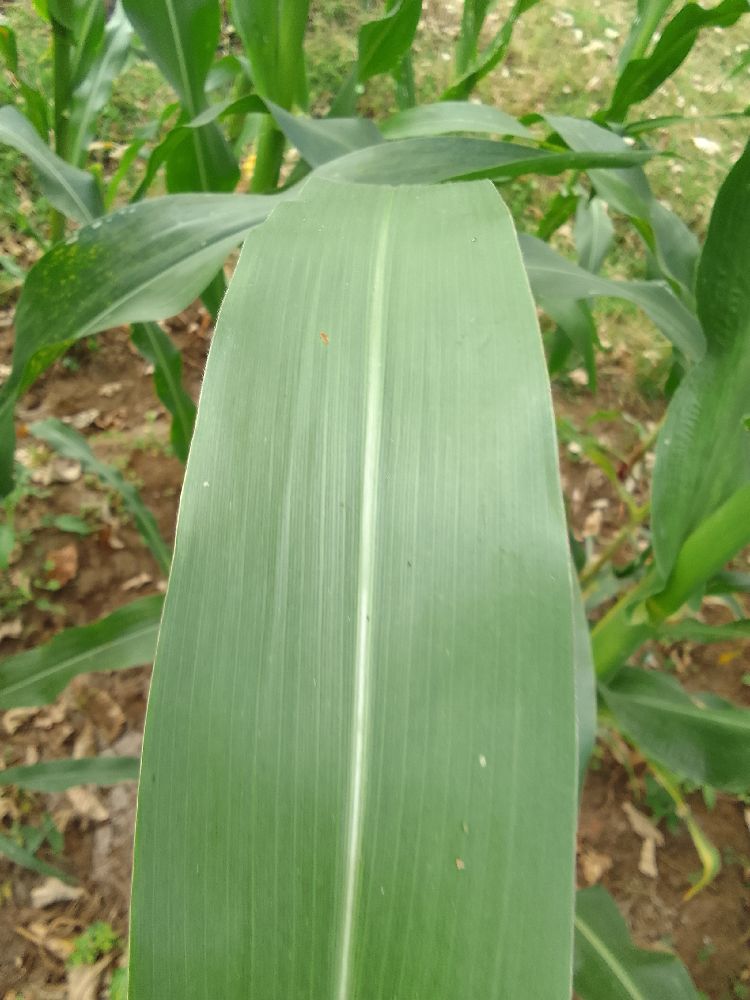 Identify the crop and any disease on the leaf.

maize, healthy
